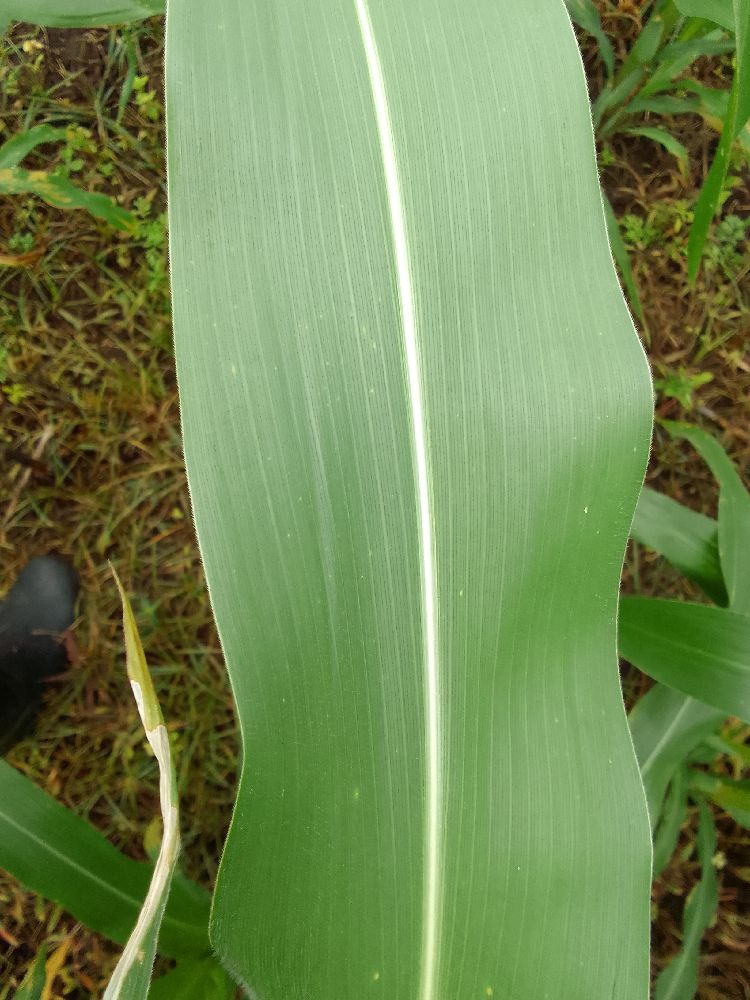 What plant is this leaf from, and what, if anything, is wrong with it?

maize, healthy
